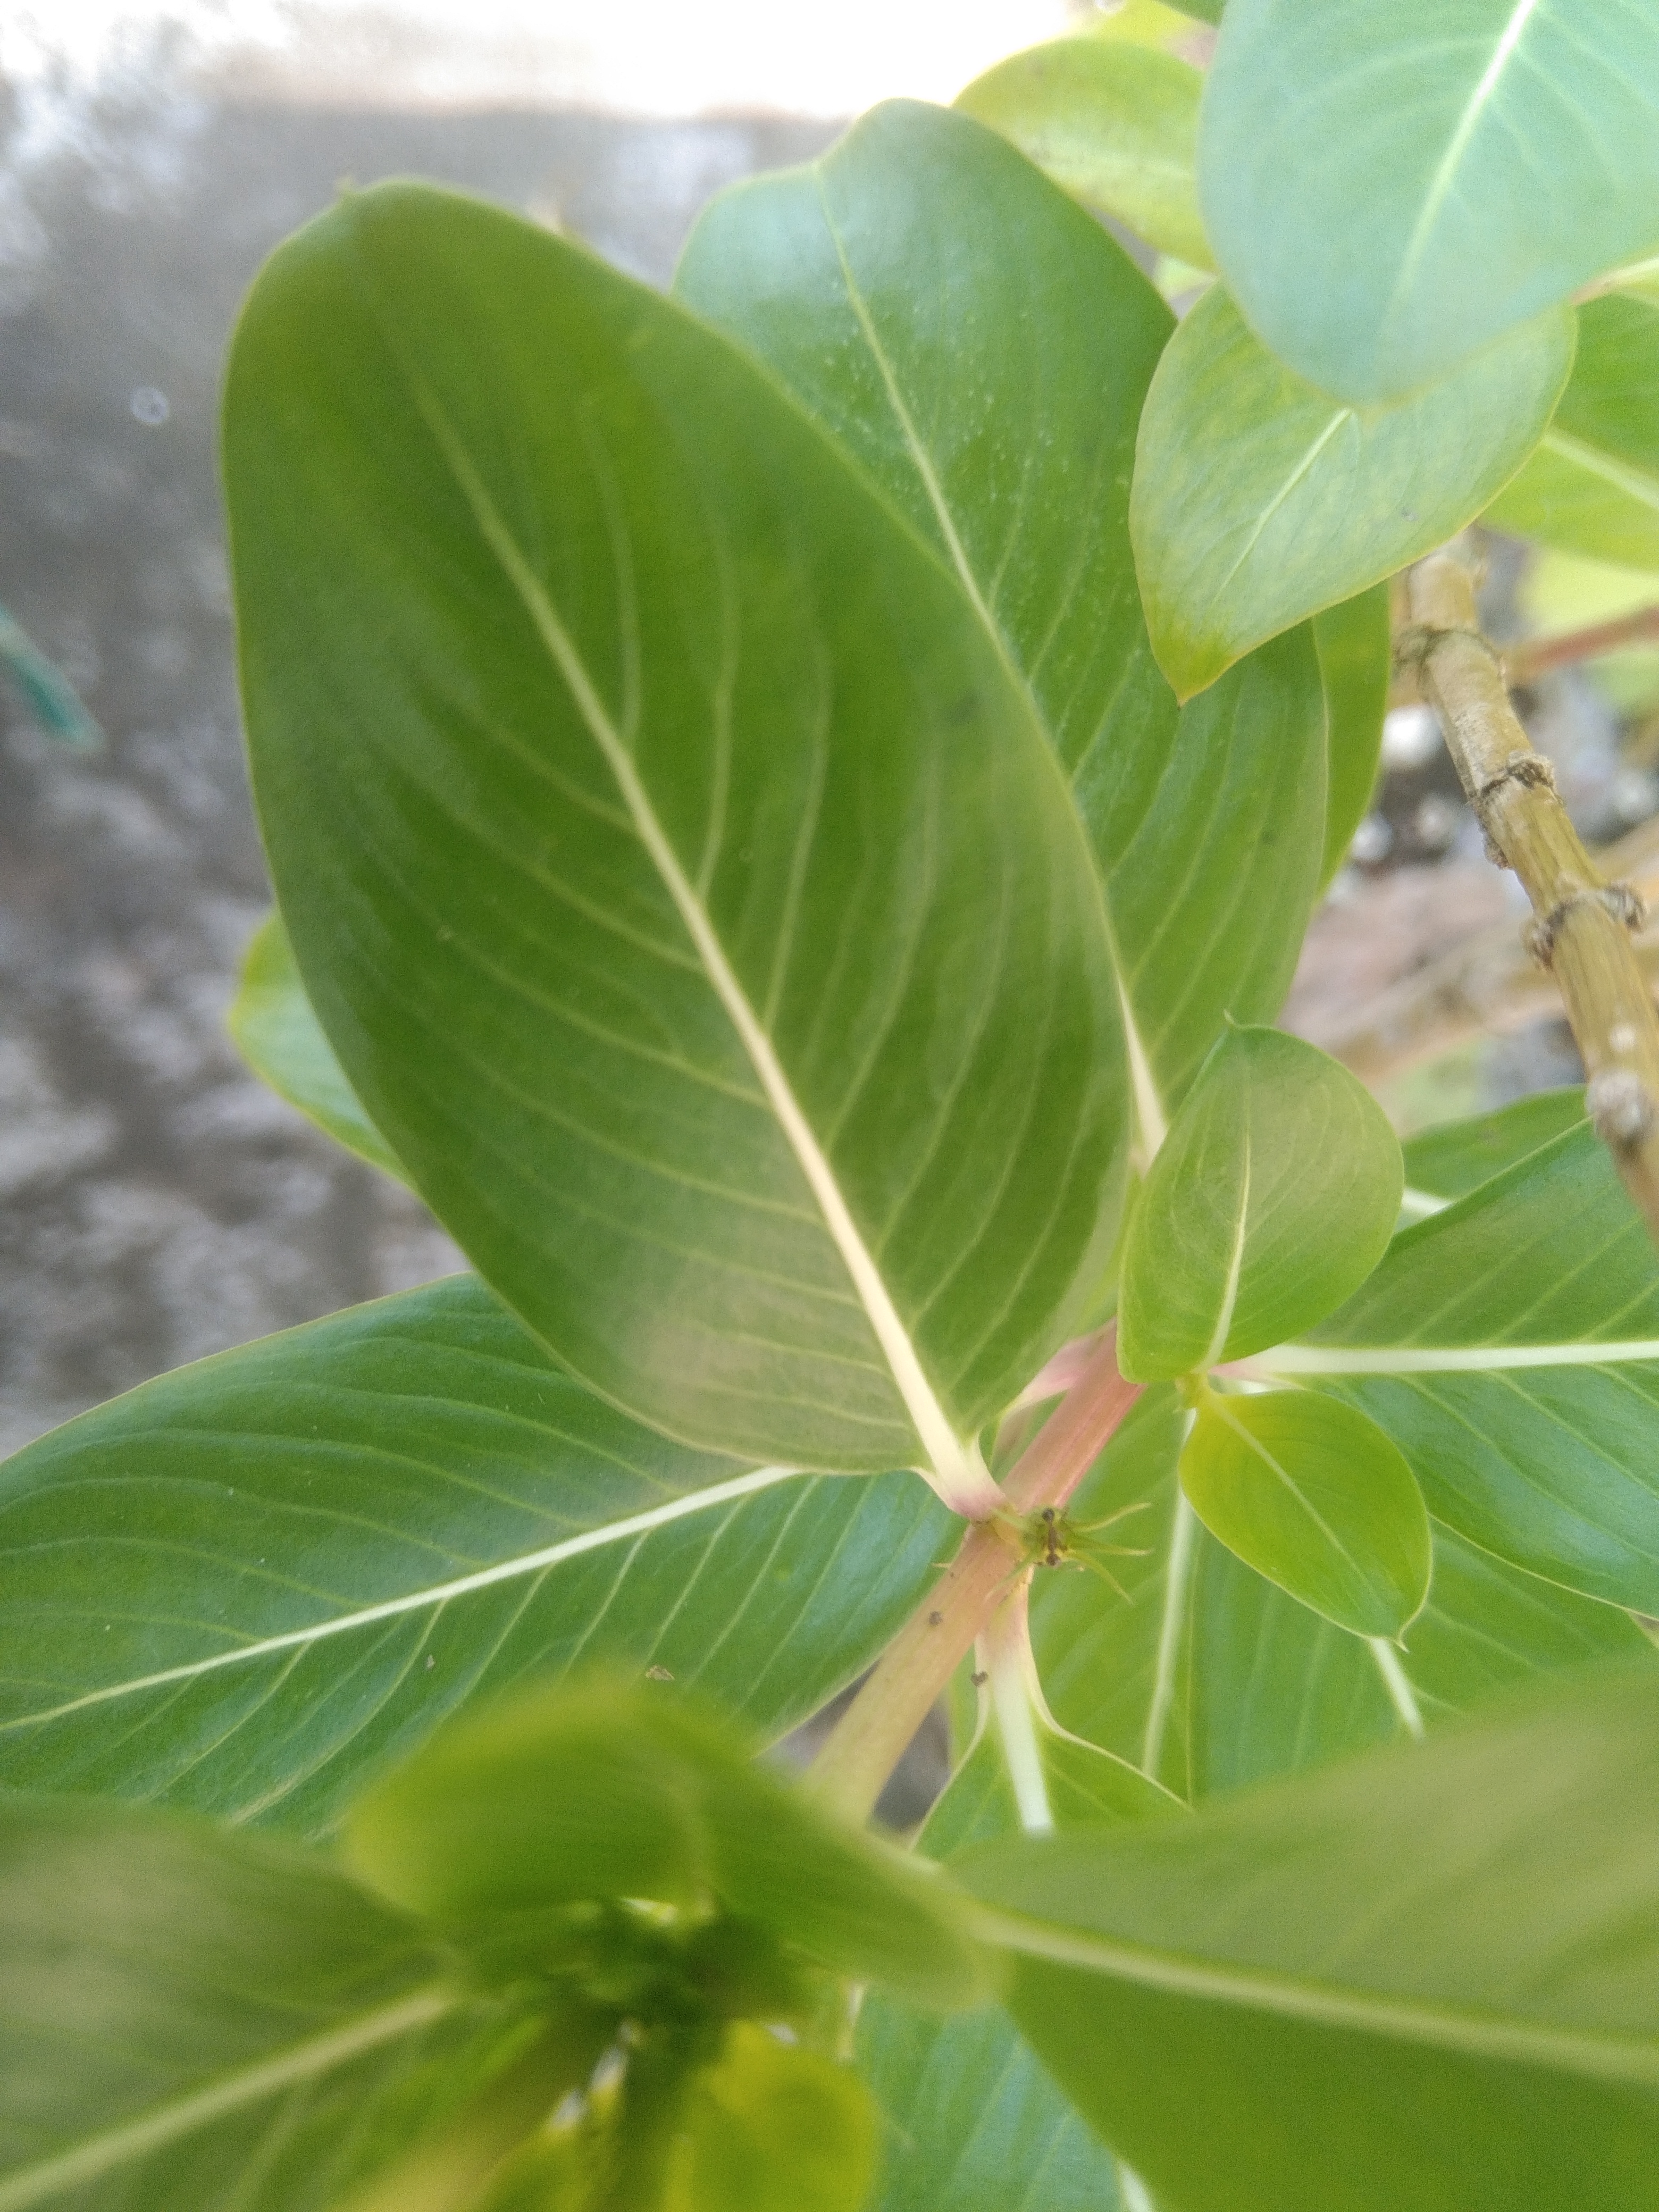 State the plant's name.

rose periwinkle
